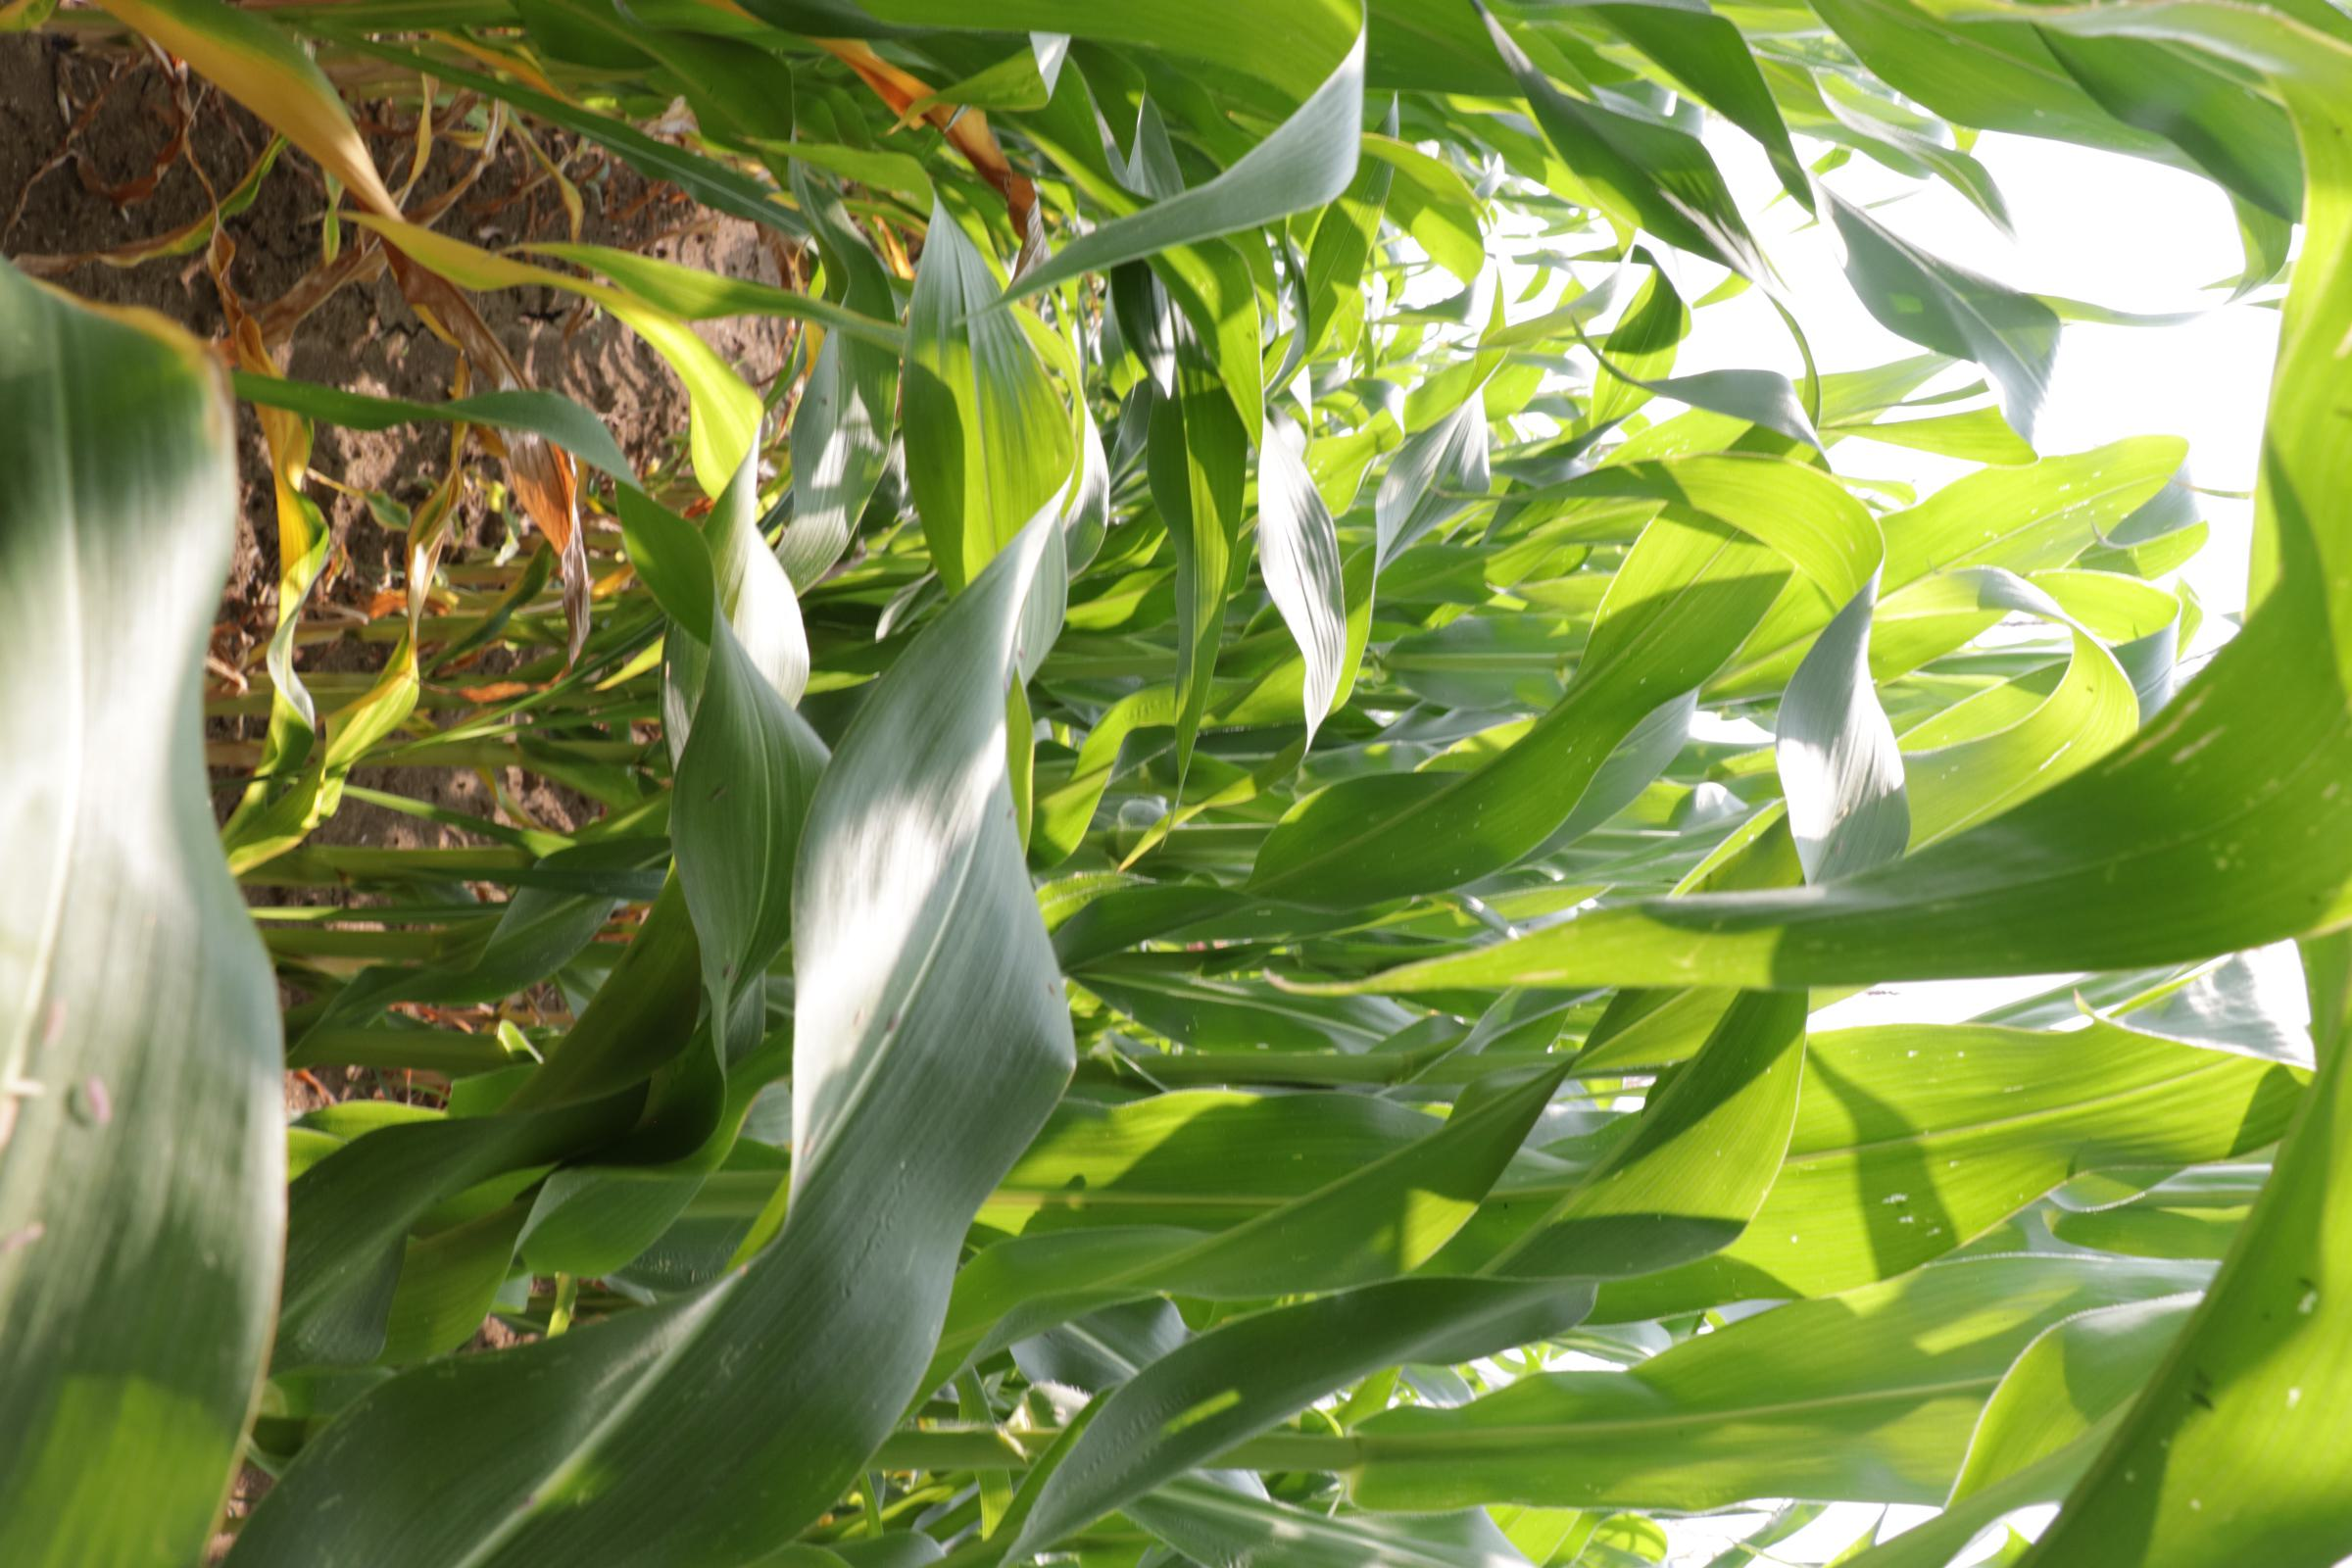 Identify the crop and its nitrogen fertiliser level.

maize, no added nitrogen
